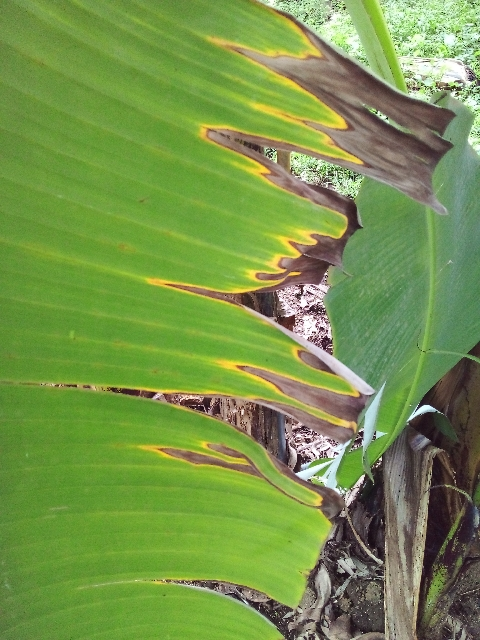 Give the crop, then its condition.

banana, fusarium wilt race 1
